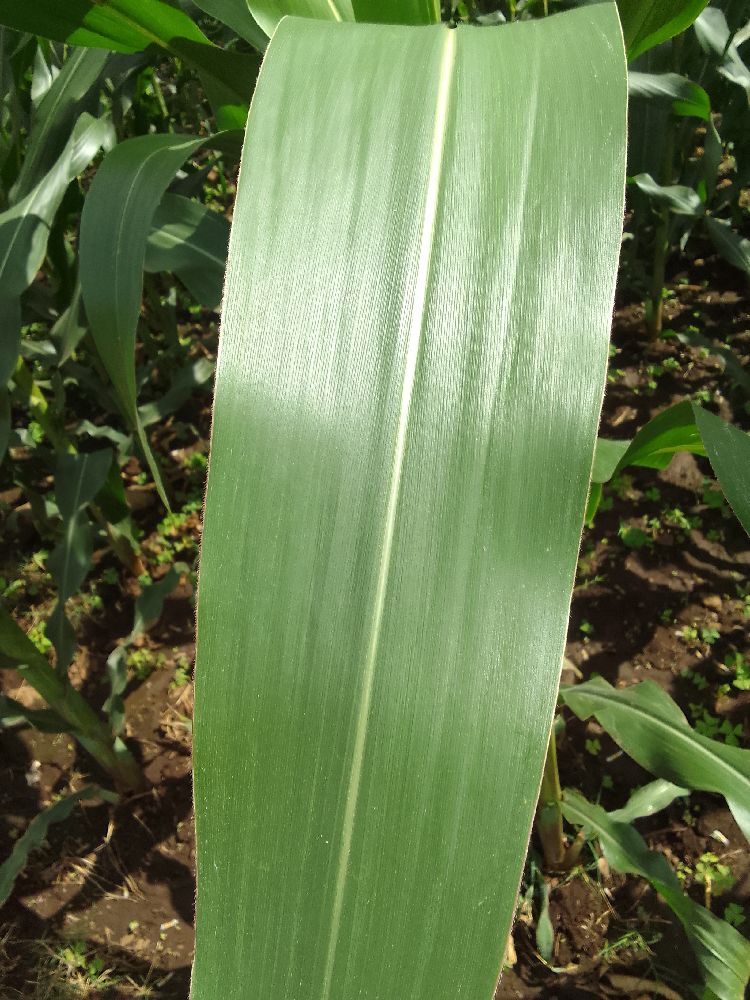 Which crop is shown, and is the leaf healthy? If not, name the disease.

maize, healthy
